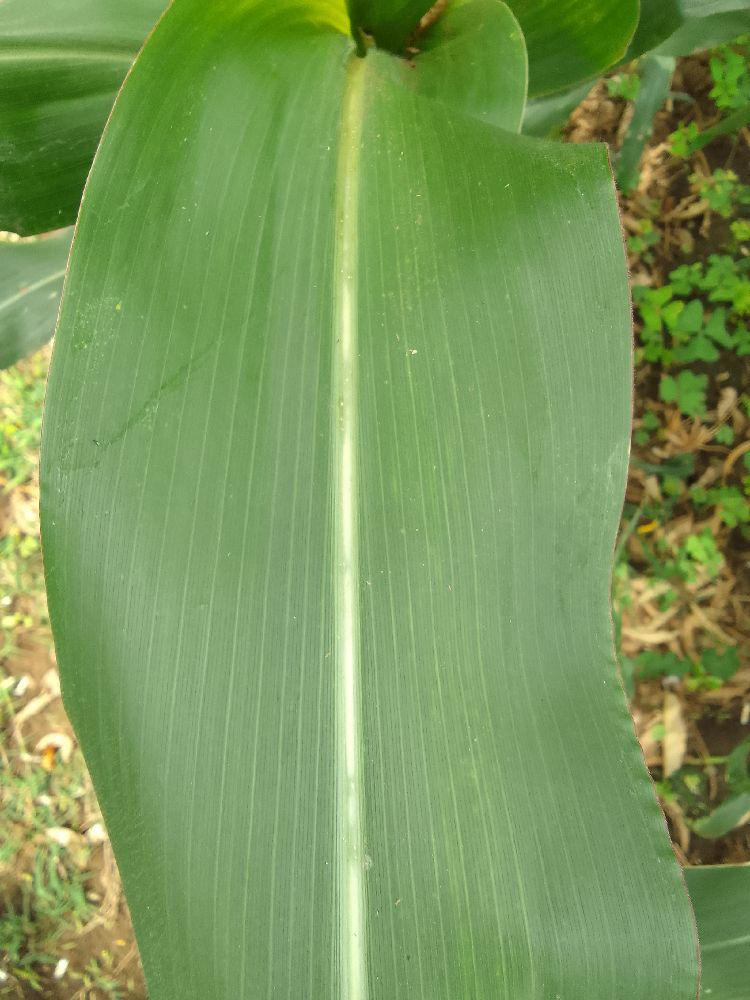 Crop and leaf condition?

maize, healthy
